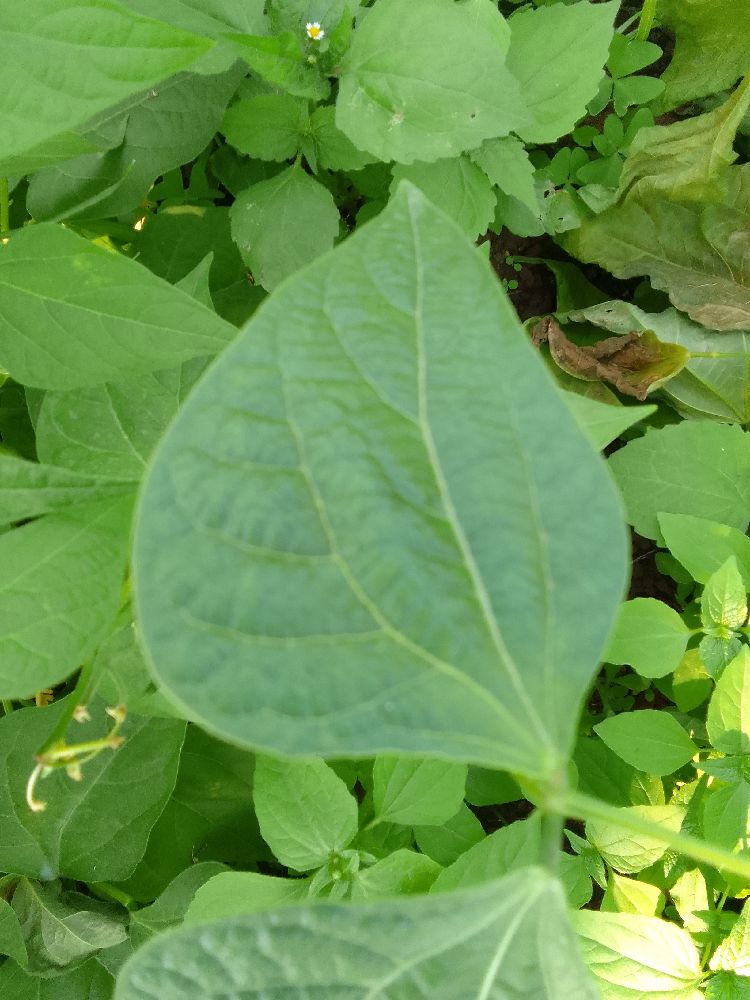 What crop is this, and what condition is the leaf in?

common bean, healthy
